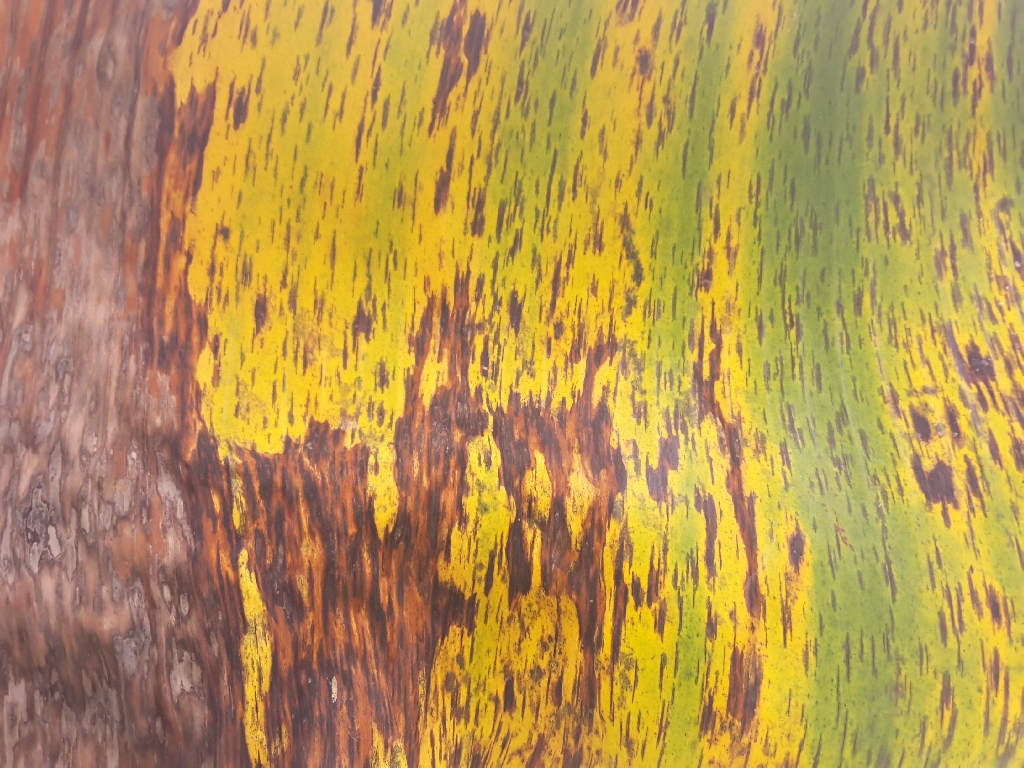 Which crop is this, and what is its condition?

banana, black sigatoka
